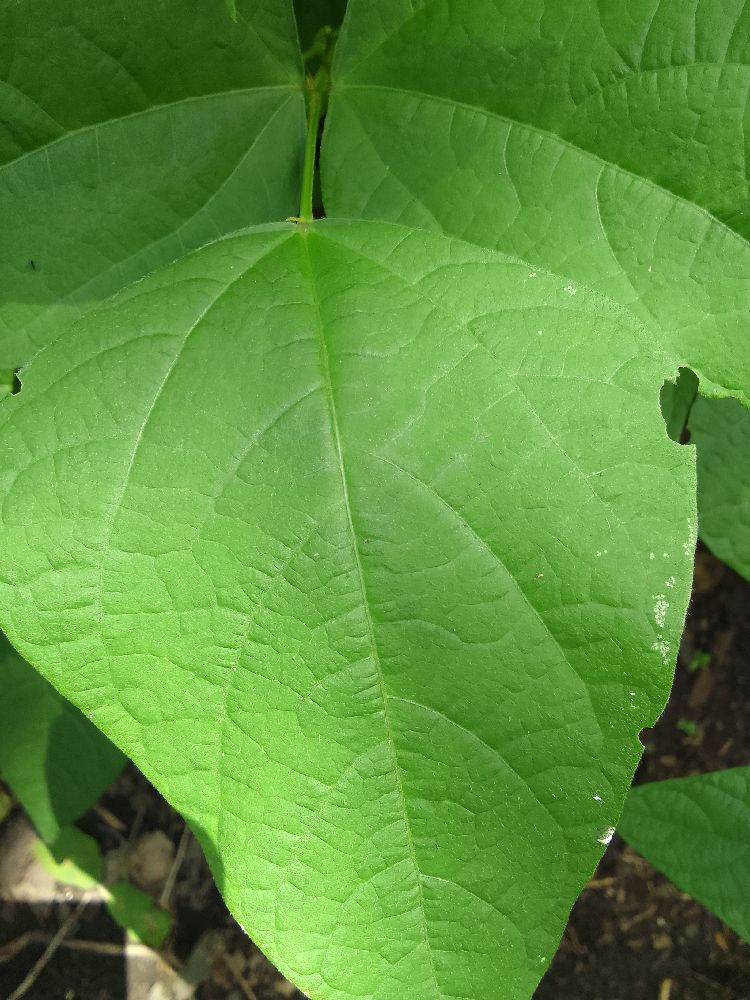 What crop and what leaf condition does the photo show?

common bean, healthy
